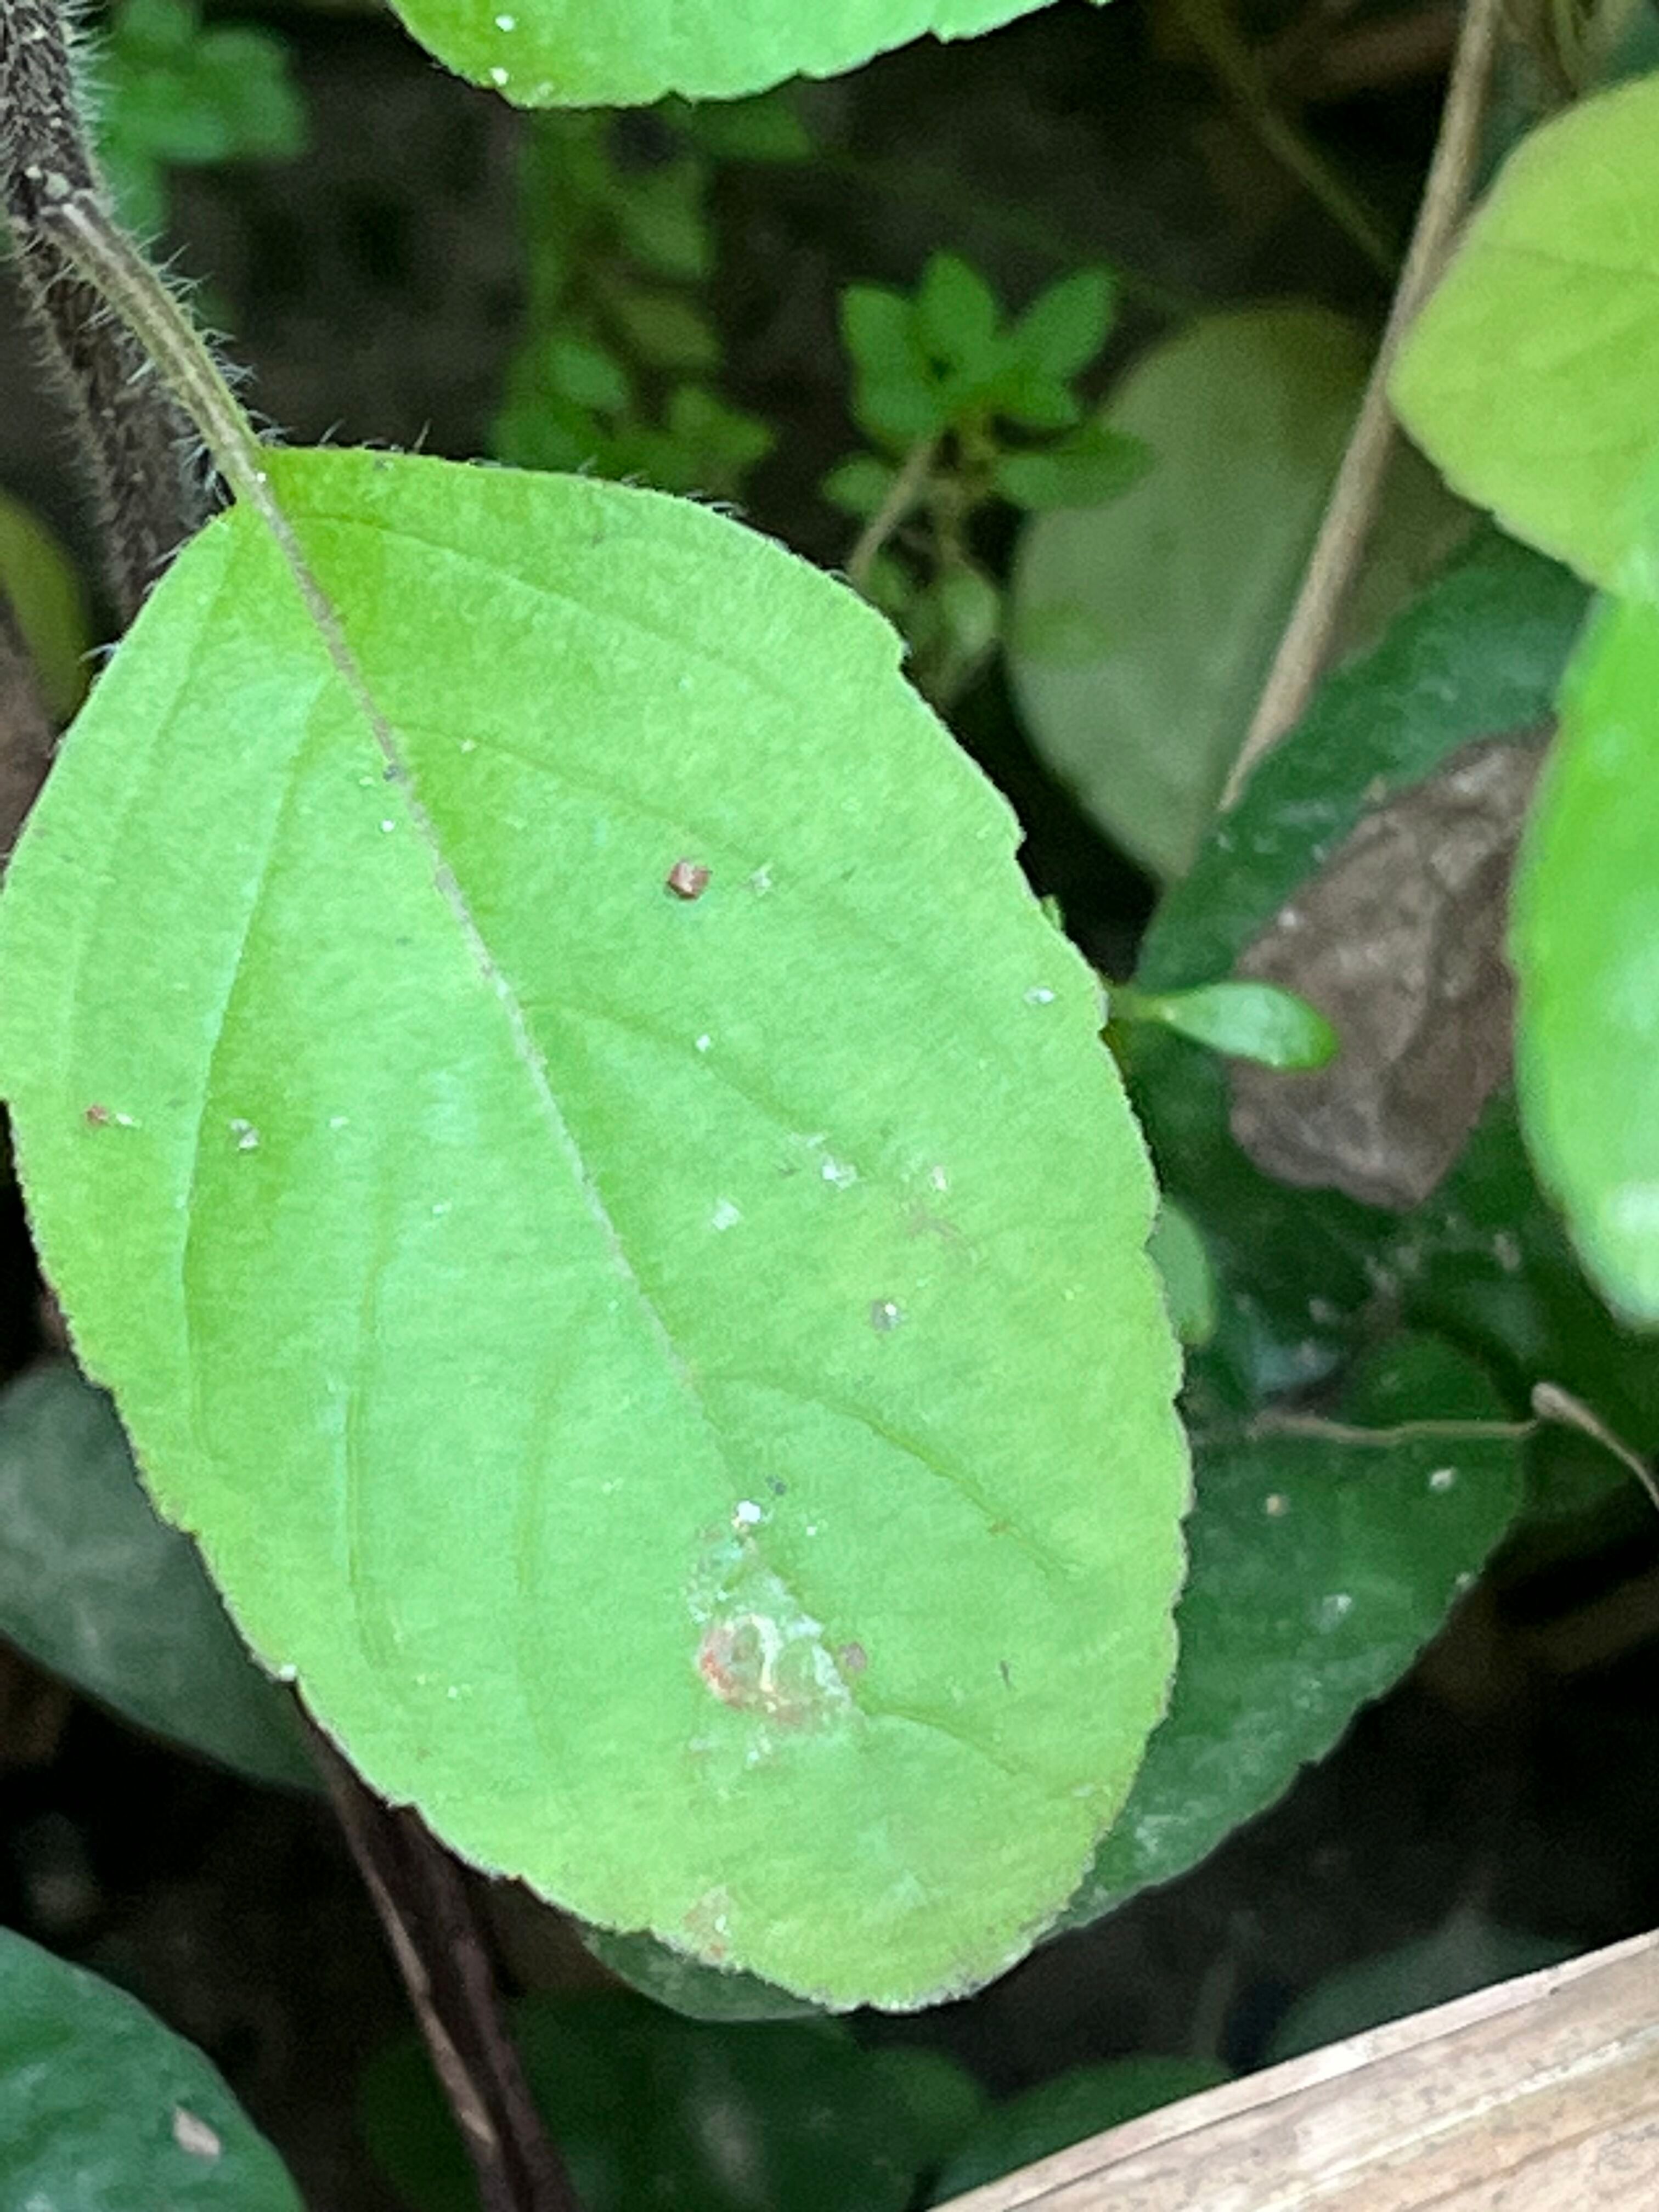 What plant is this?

tulshi
